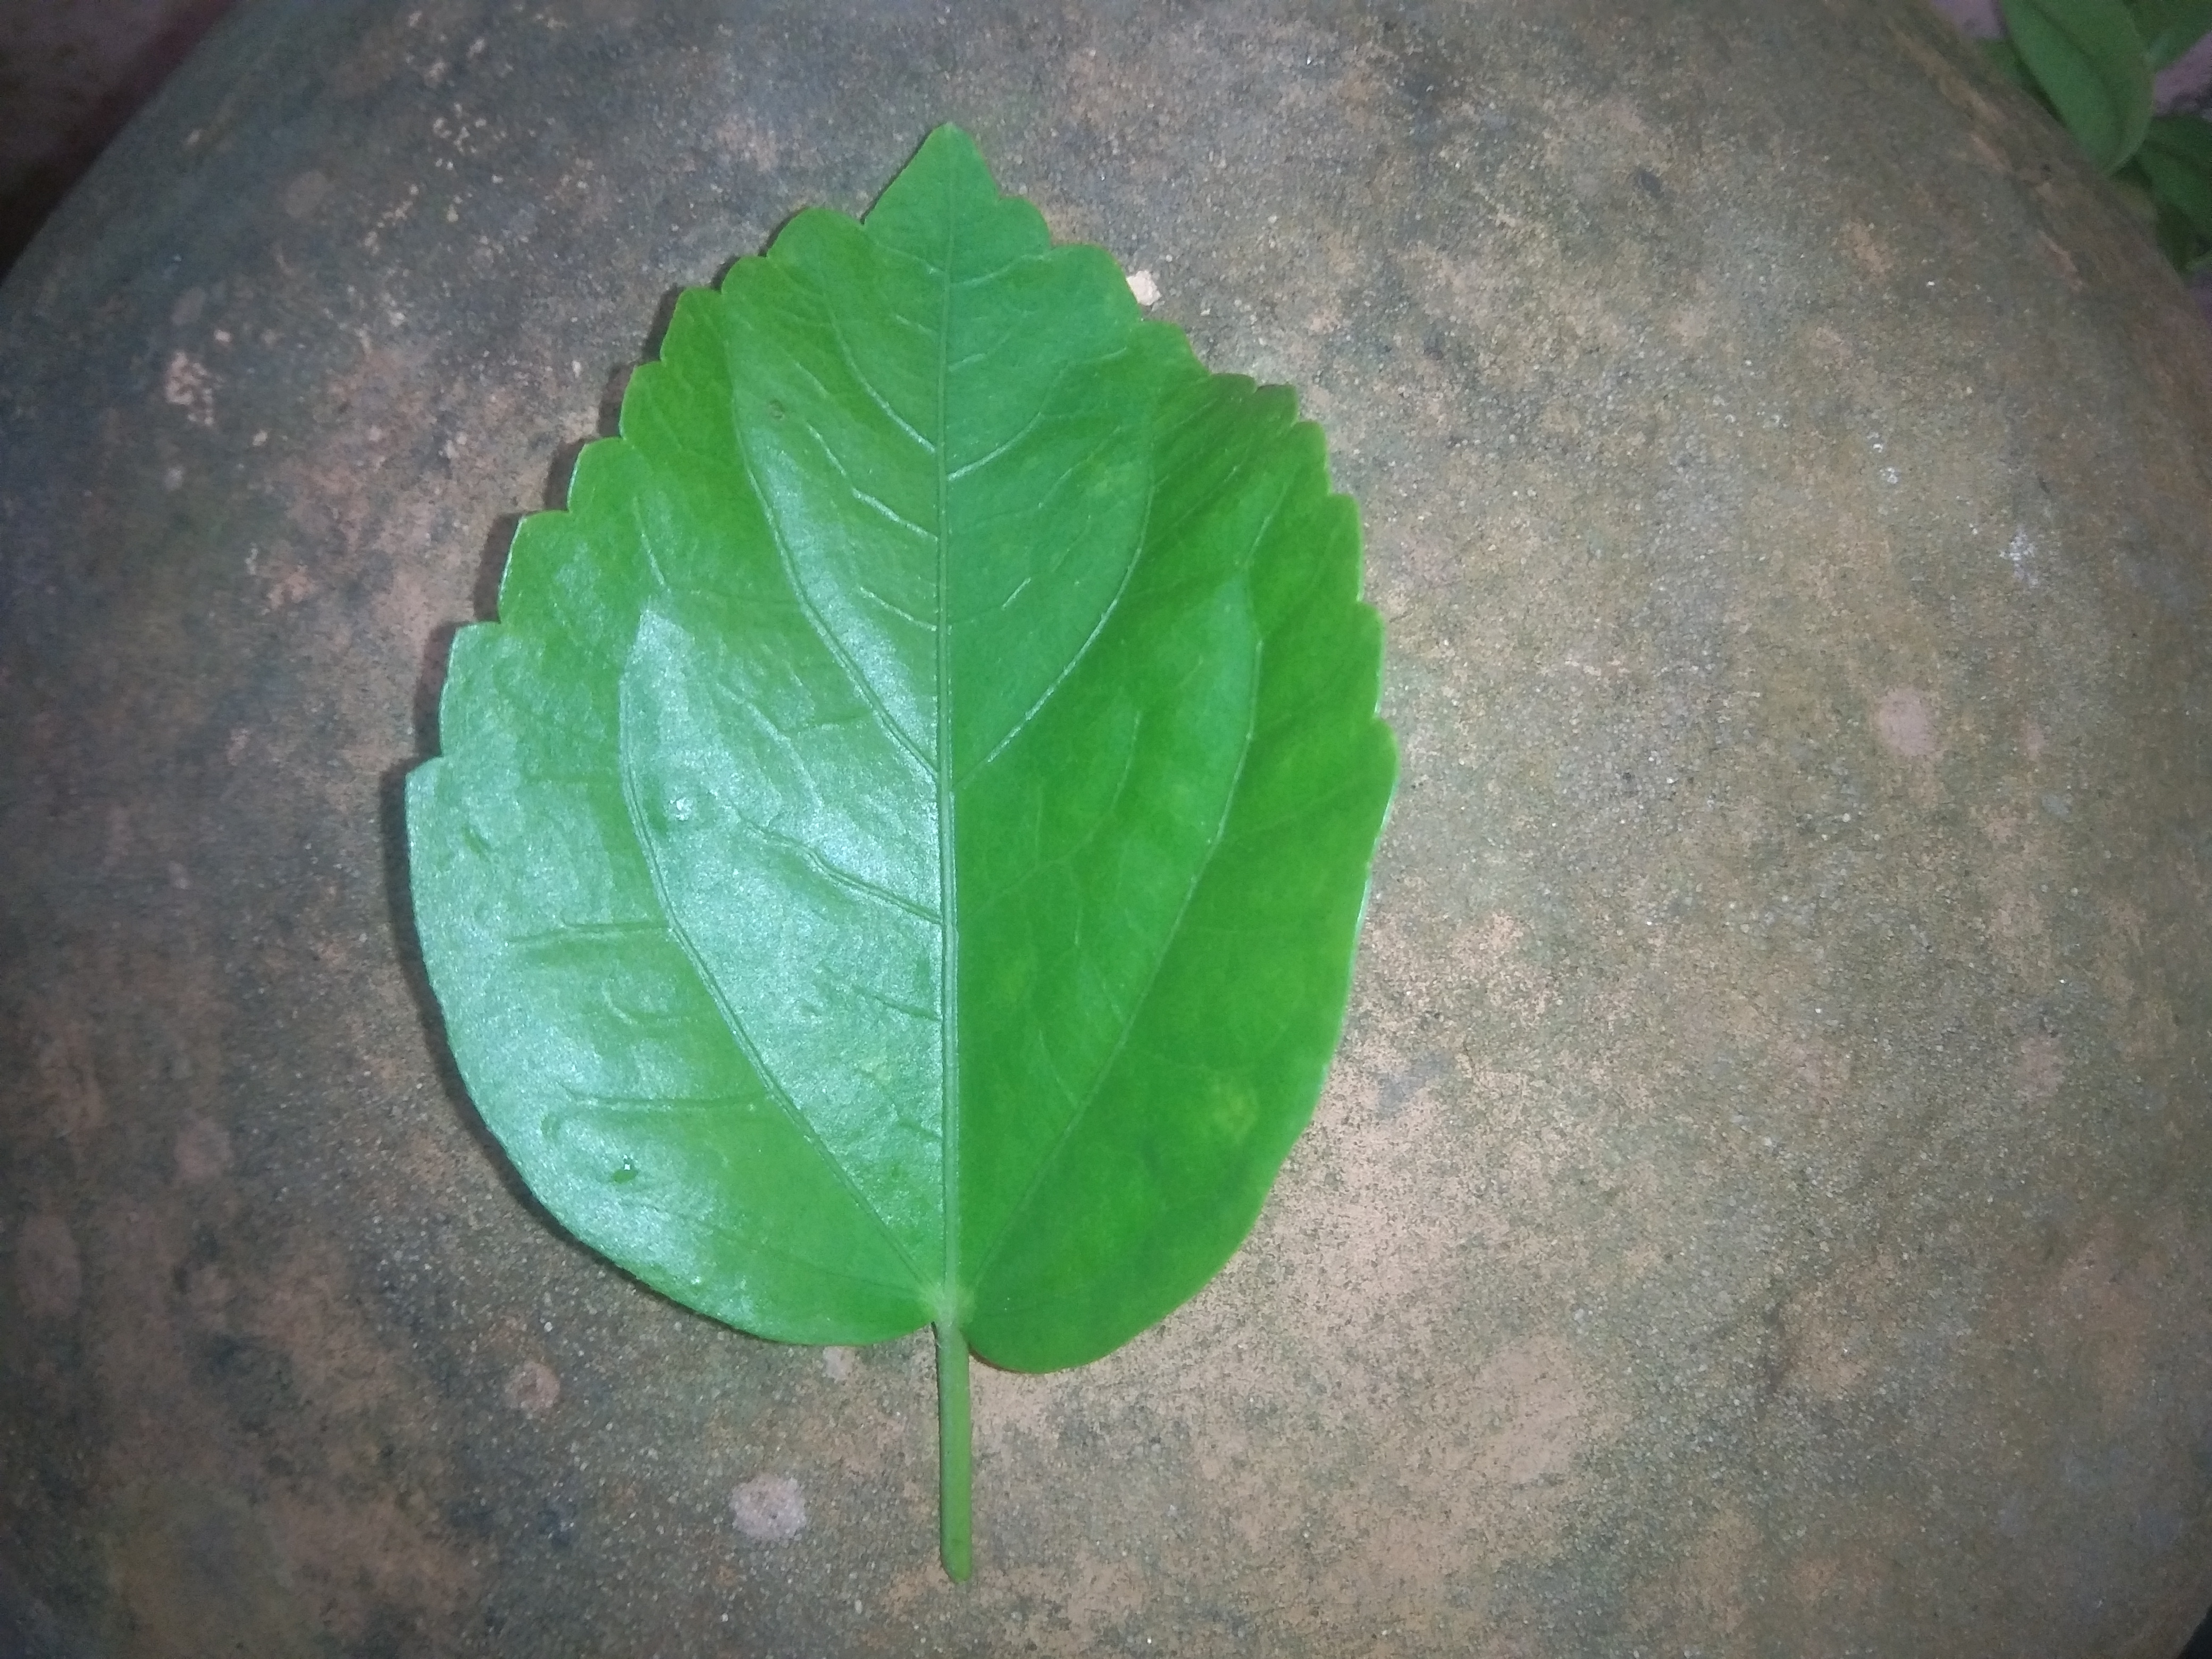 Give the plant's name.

hibiscus
